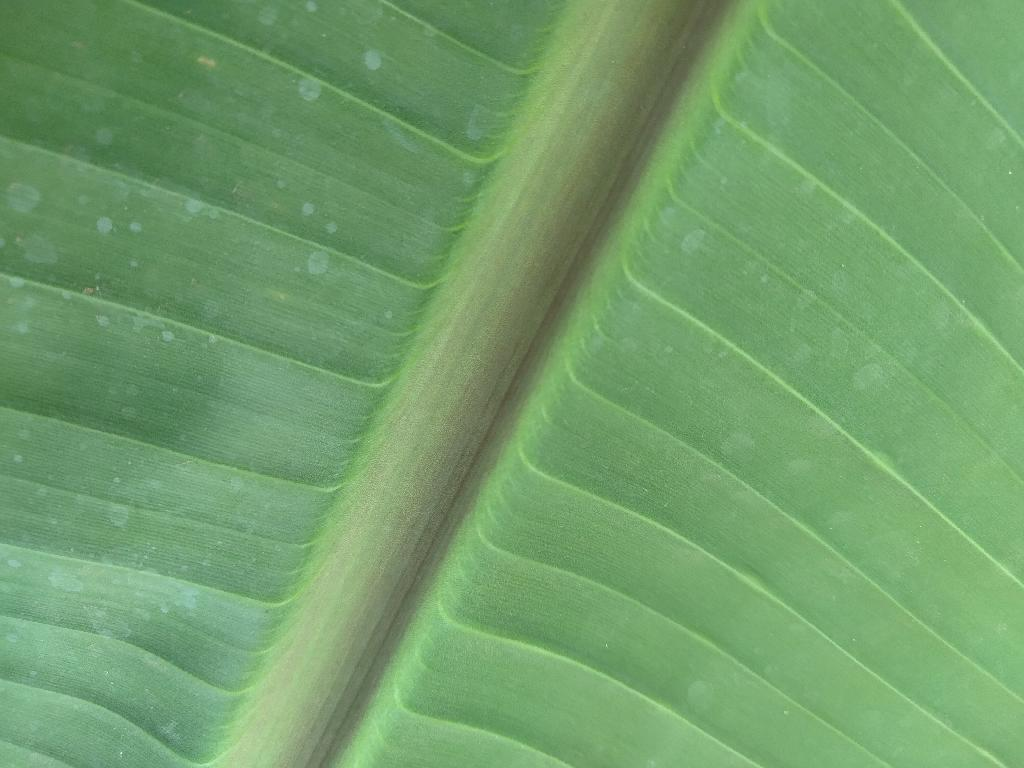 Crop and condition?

banana, healthy
